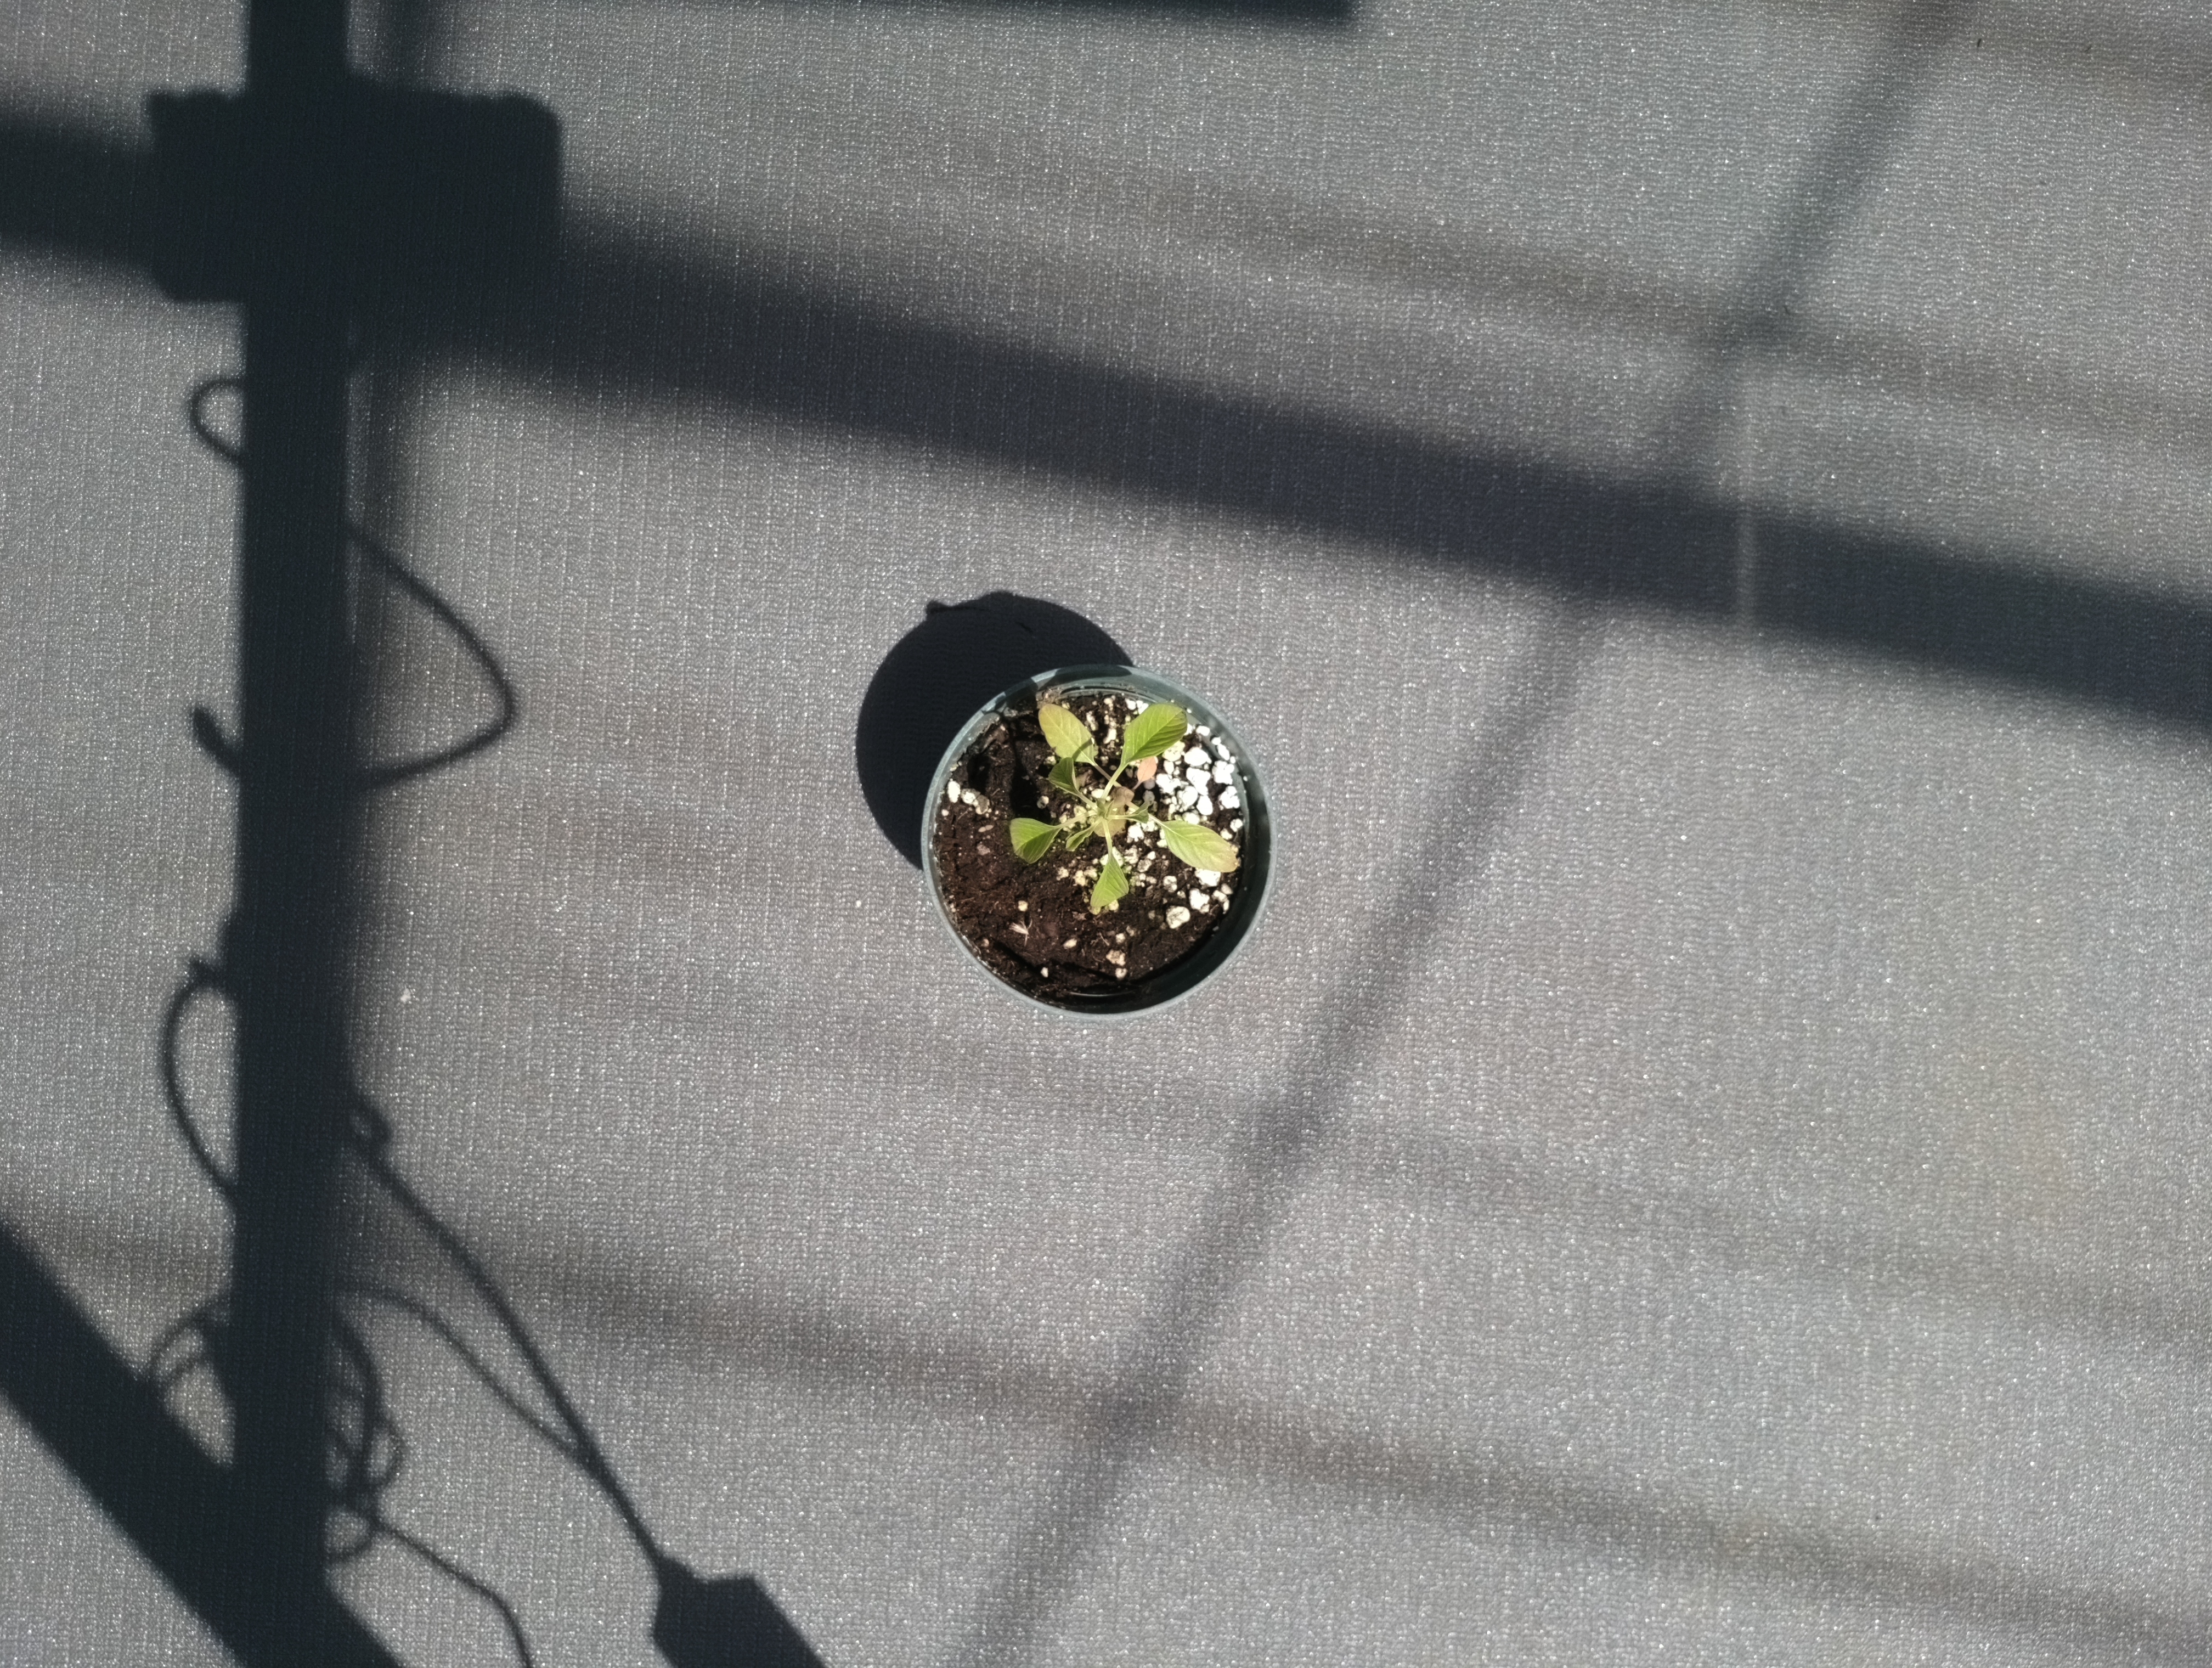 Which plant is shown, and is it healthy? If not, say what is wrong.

waterhemp, epinasty
